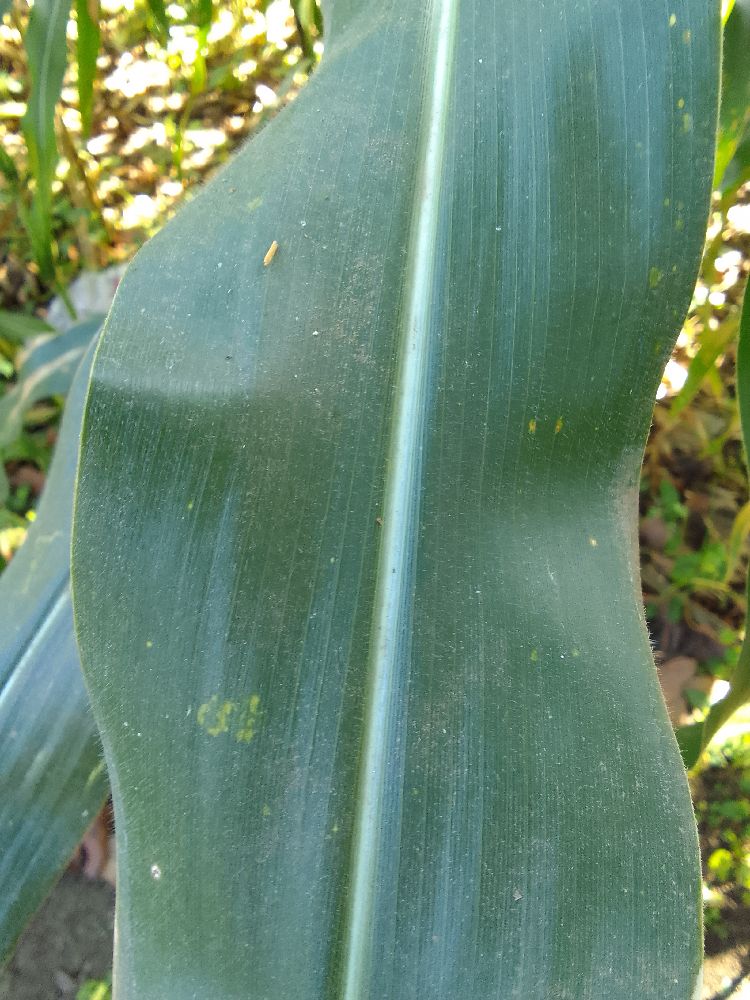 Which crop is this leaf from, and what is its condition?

maize, healthy
